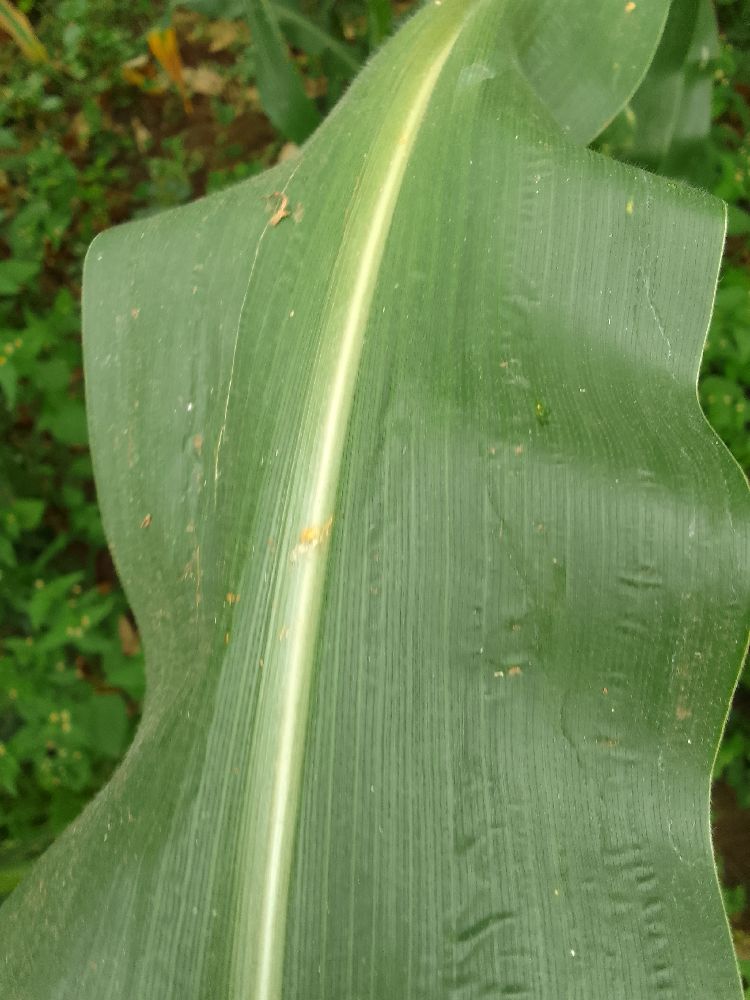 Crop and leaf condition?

maize, healthy
